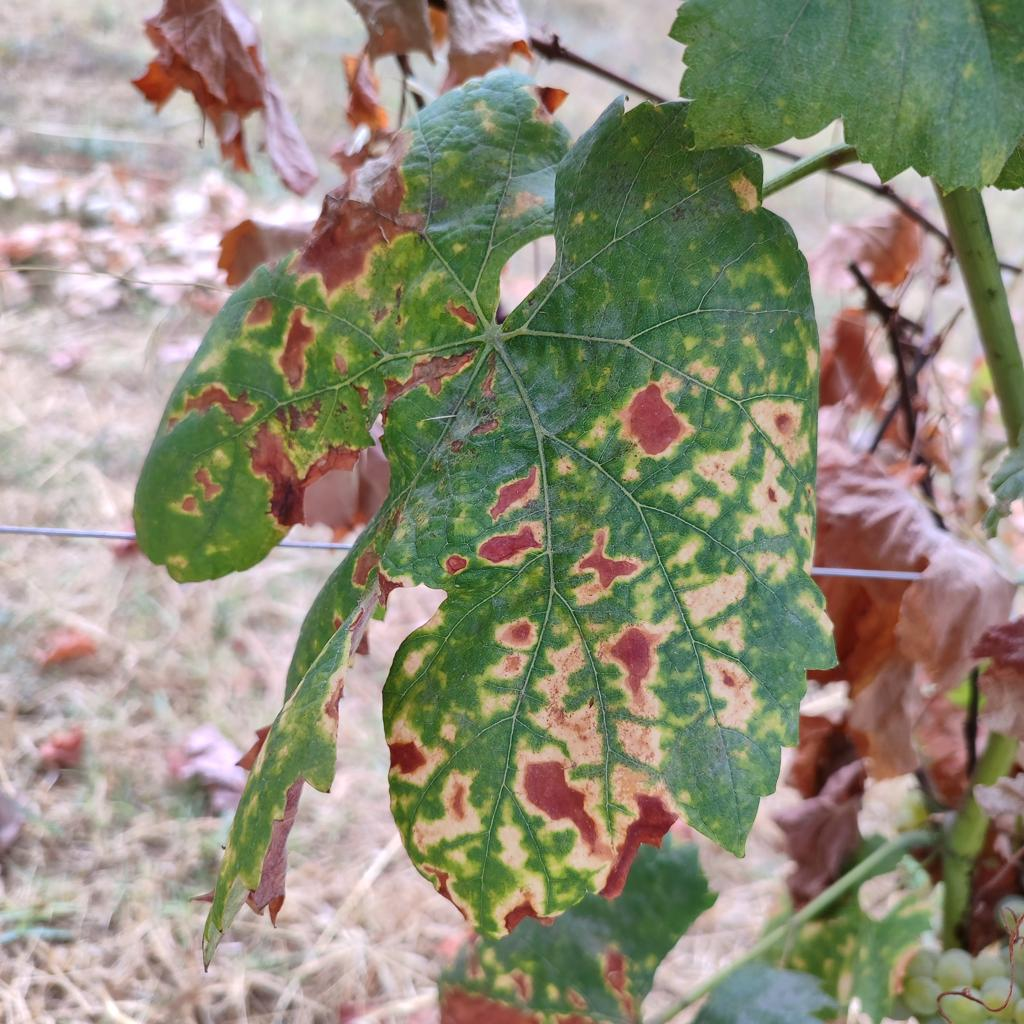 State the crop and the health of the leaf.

grapevine, esca complex
